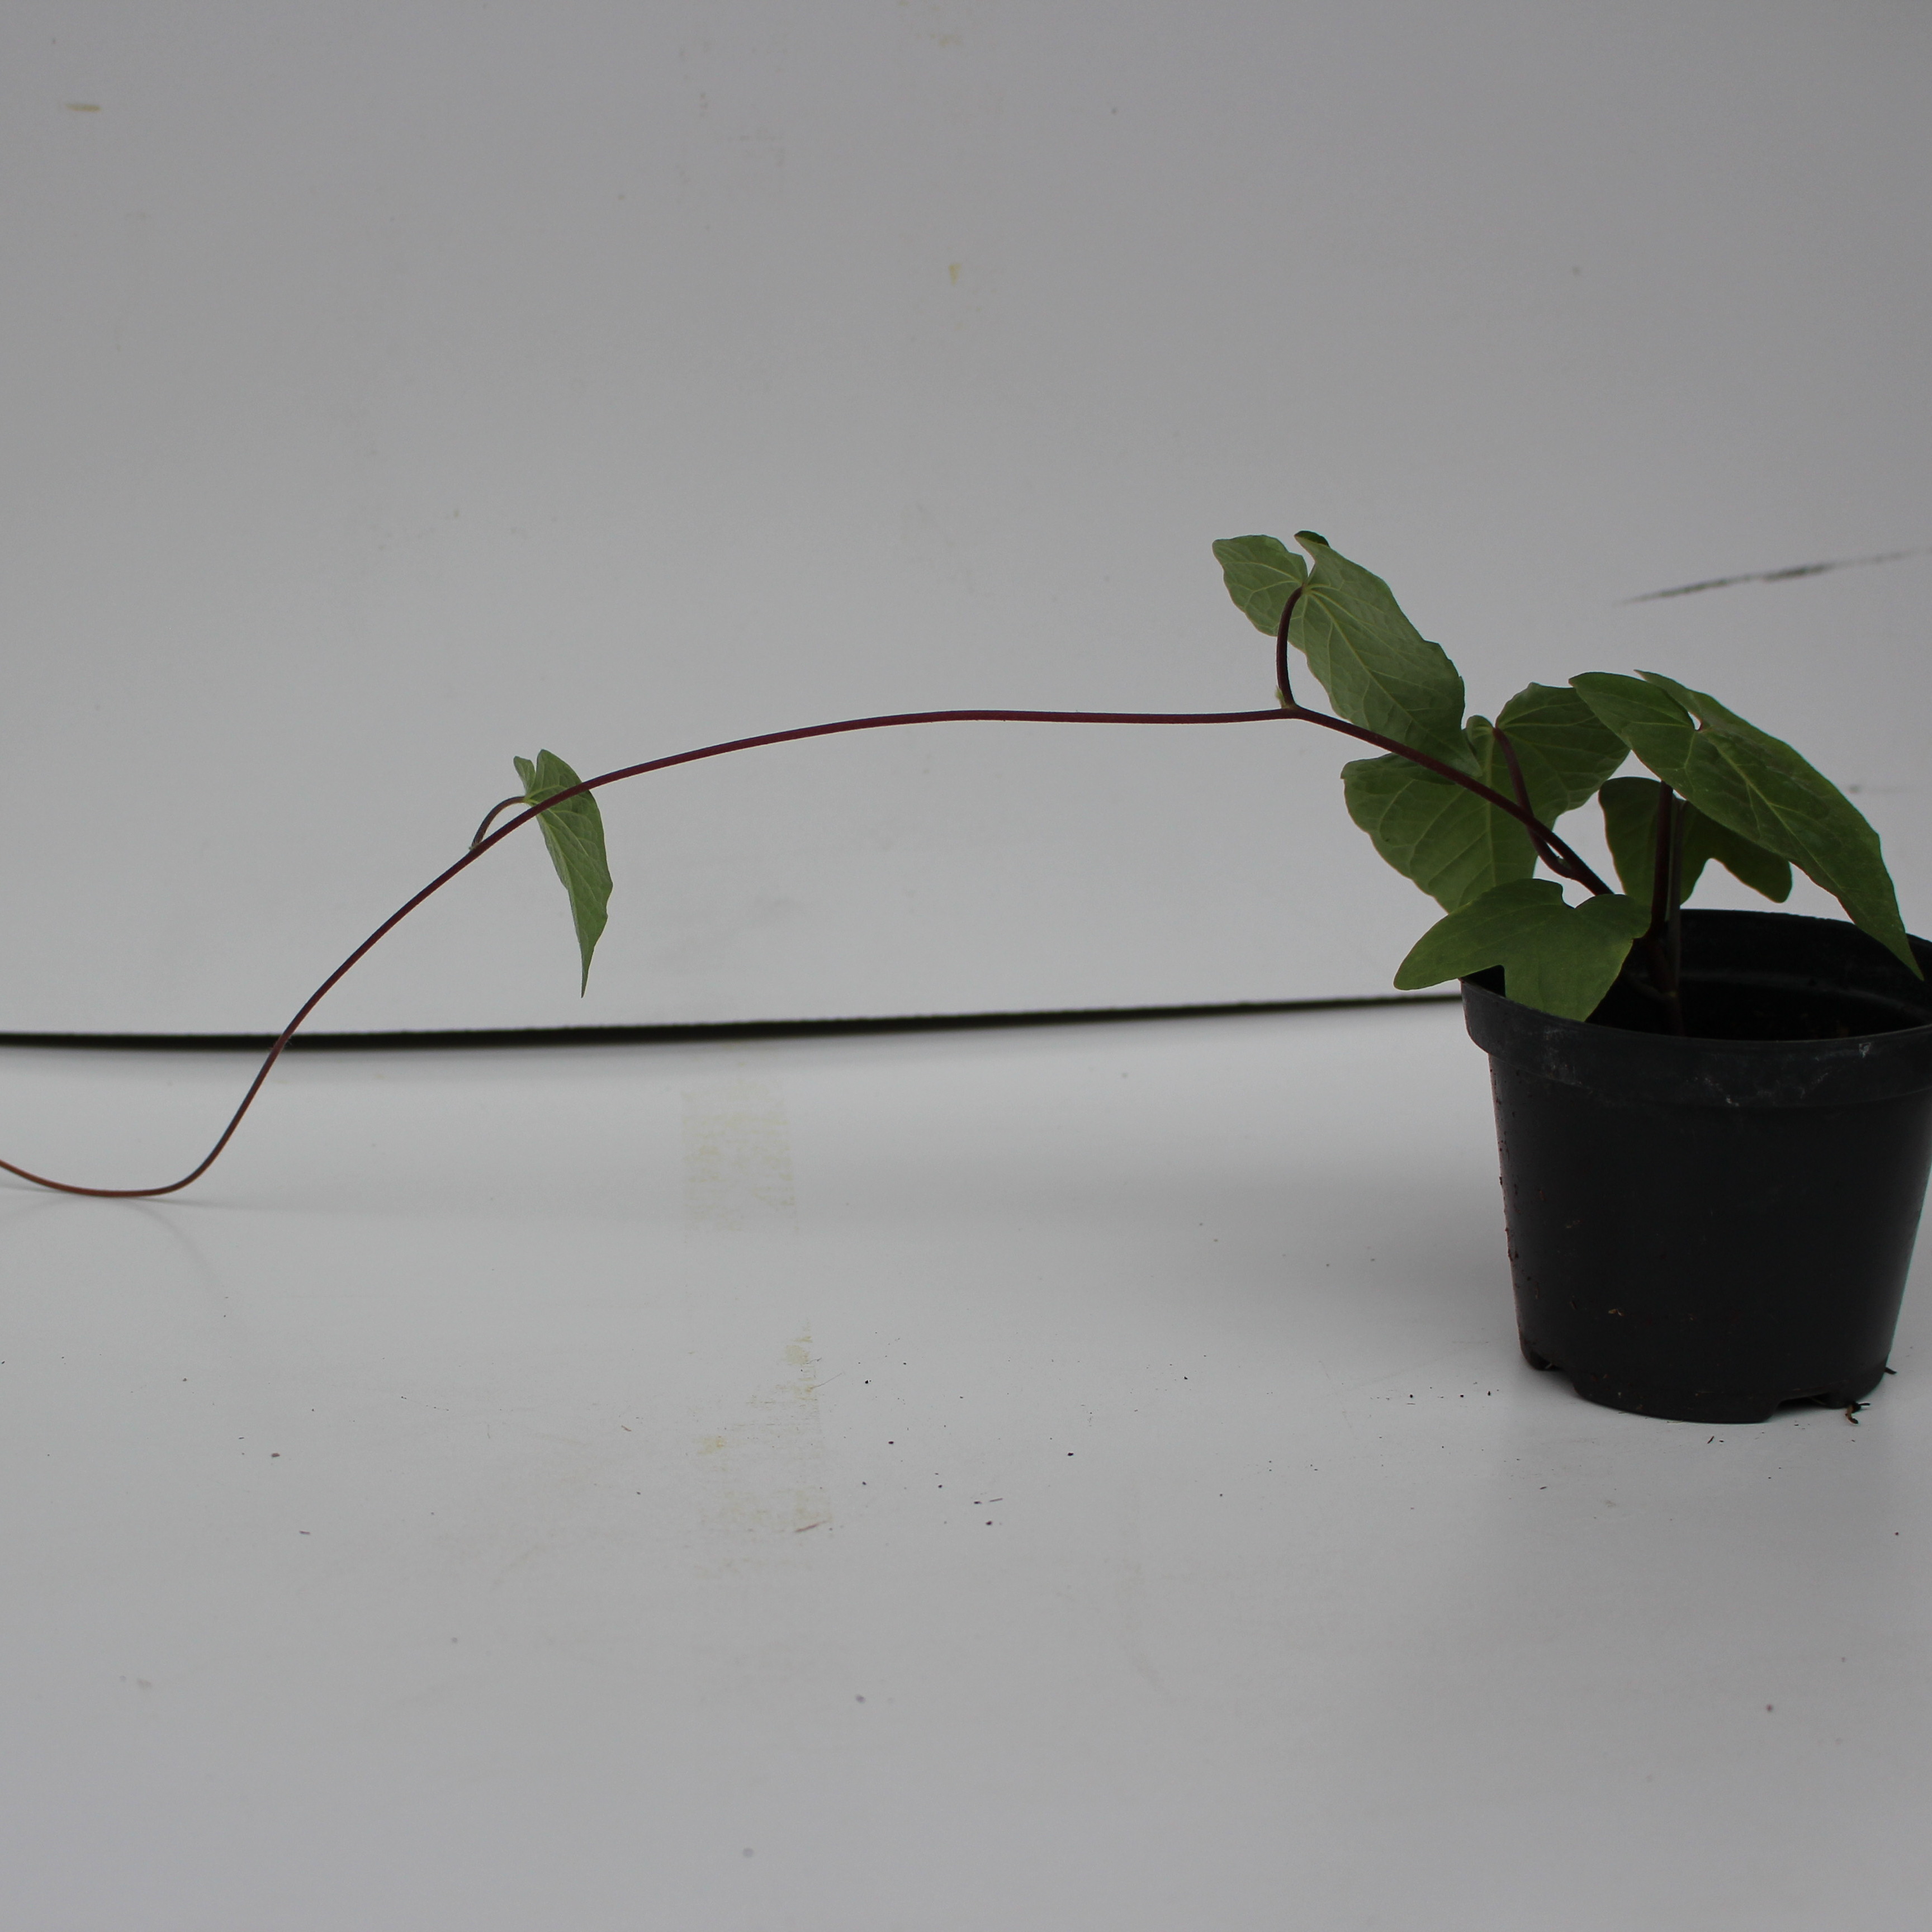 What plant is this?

Convolvulus arvensis
